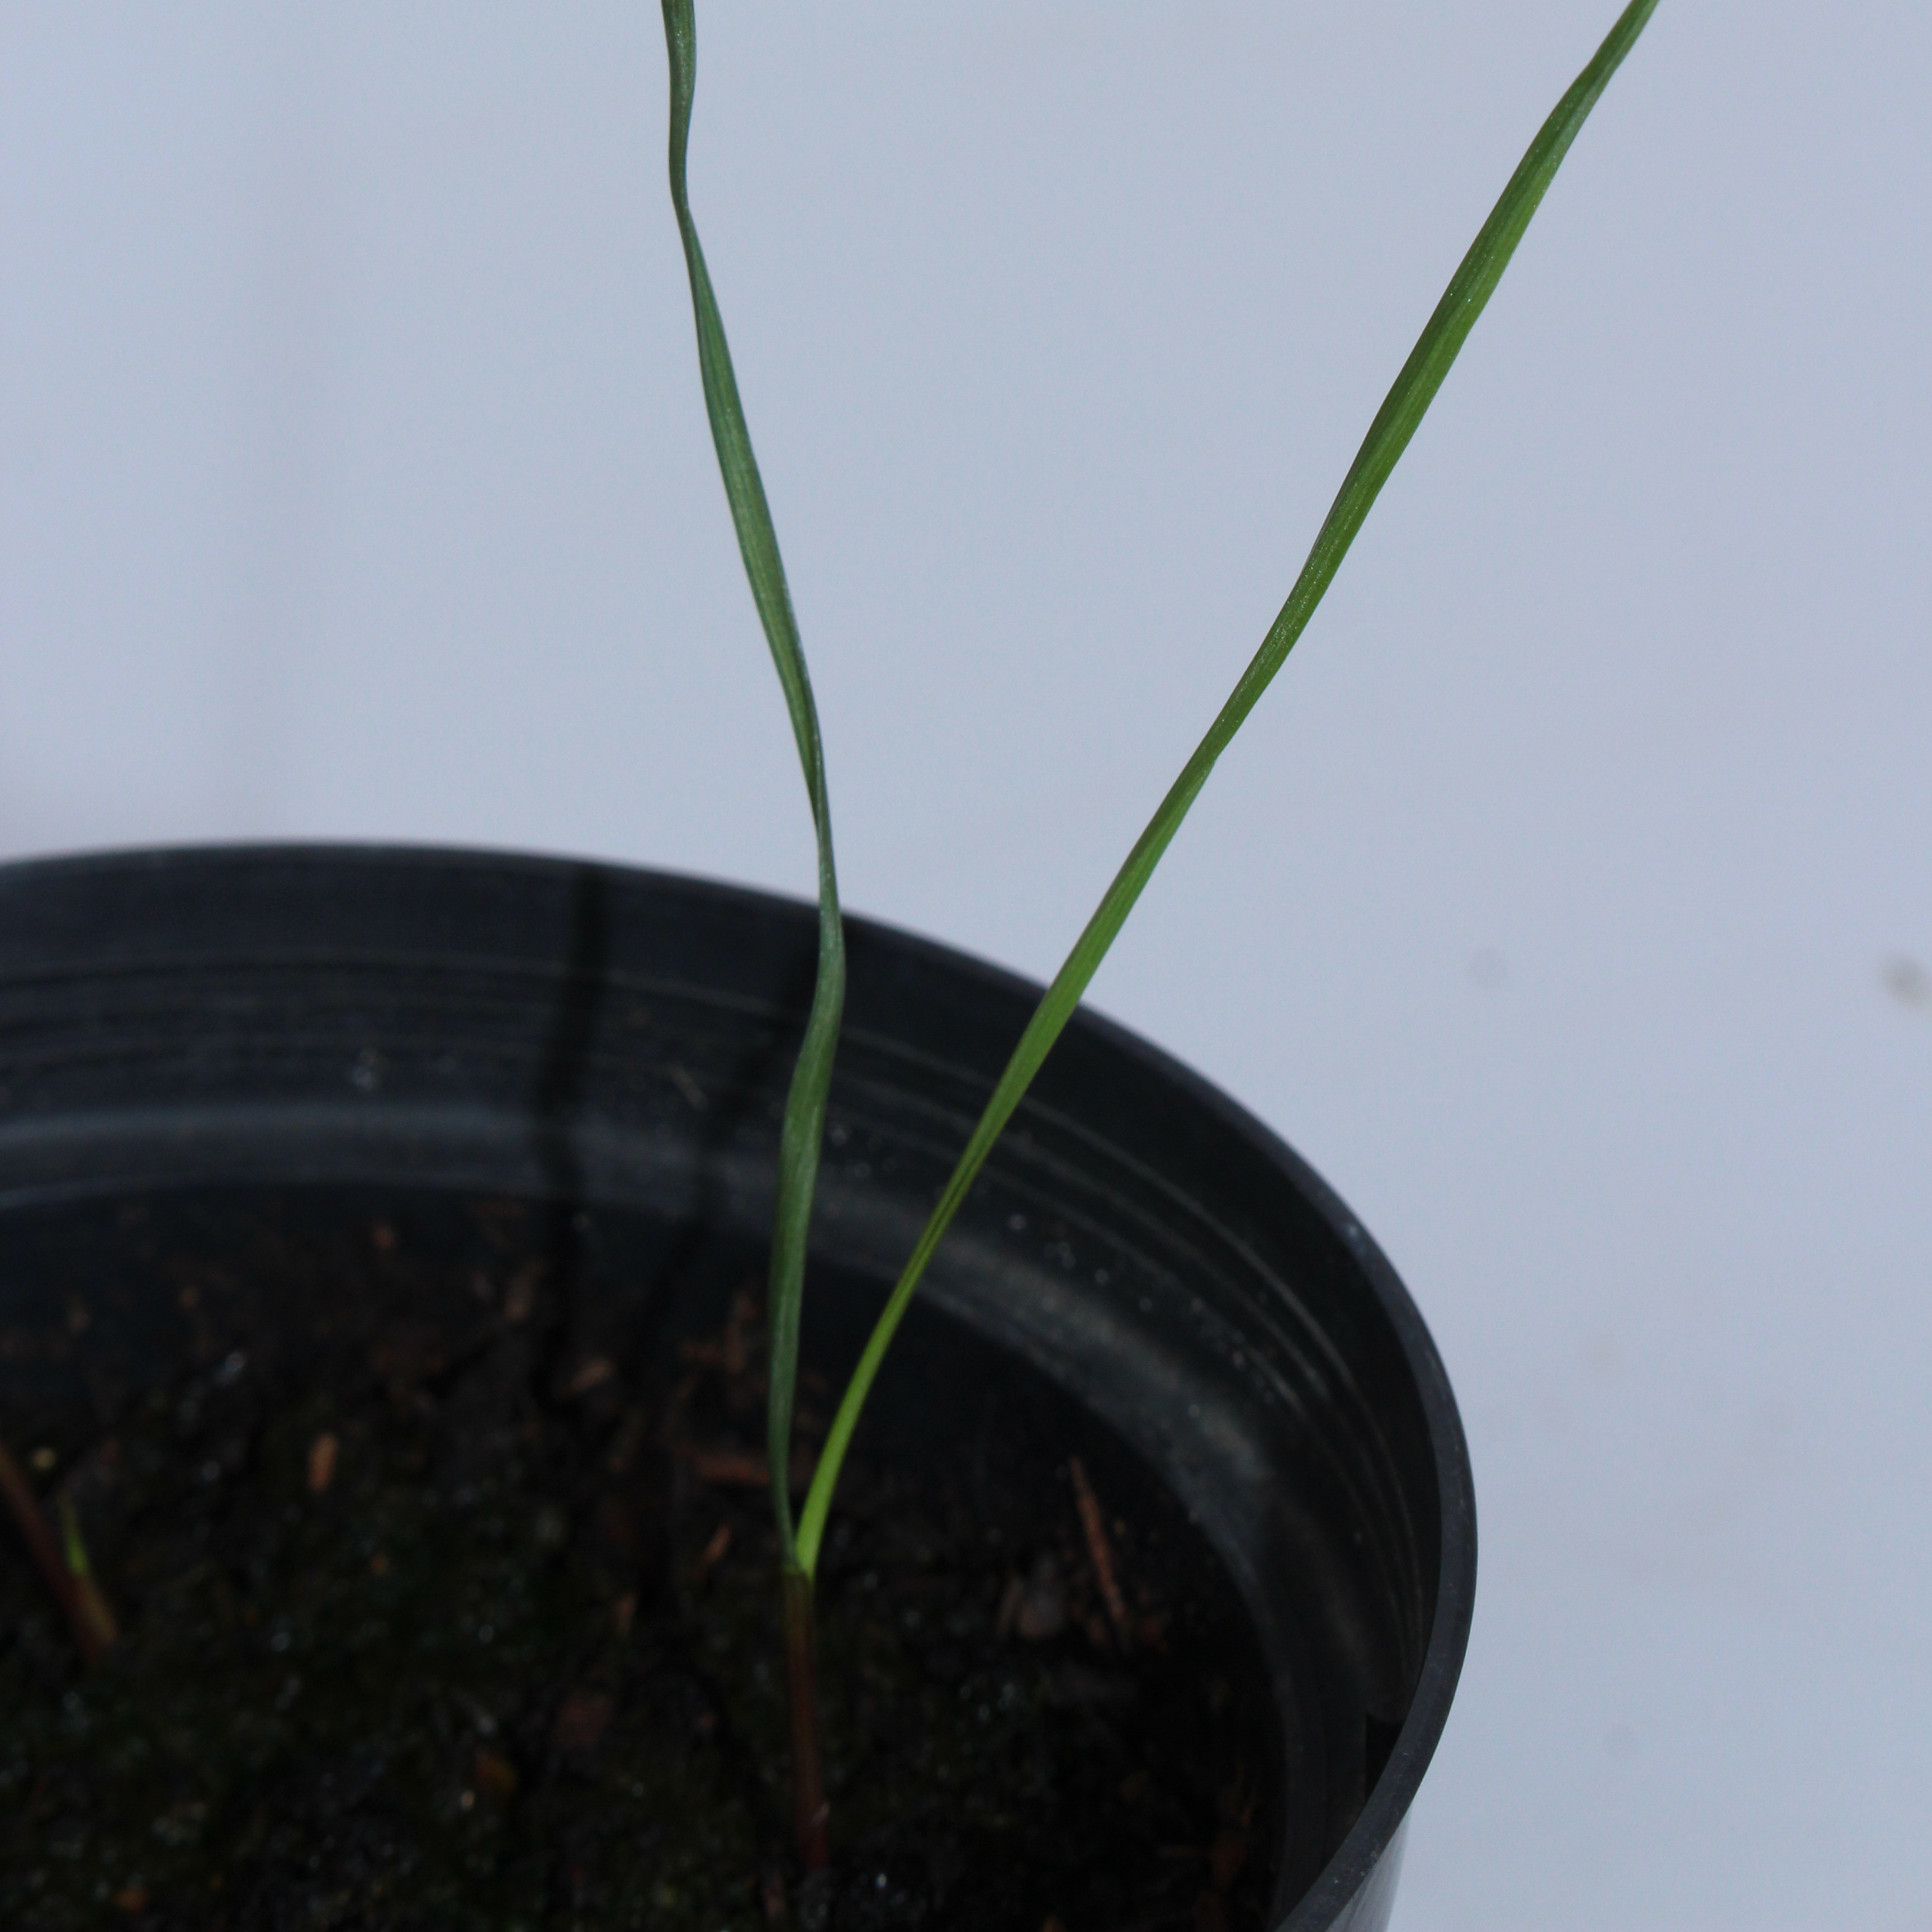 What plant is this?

Lolium multiflorum
